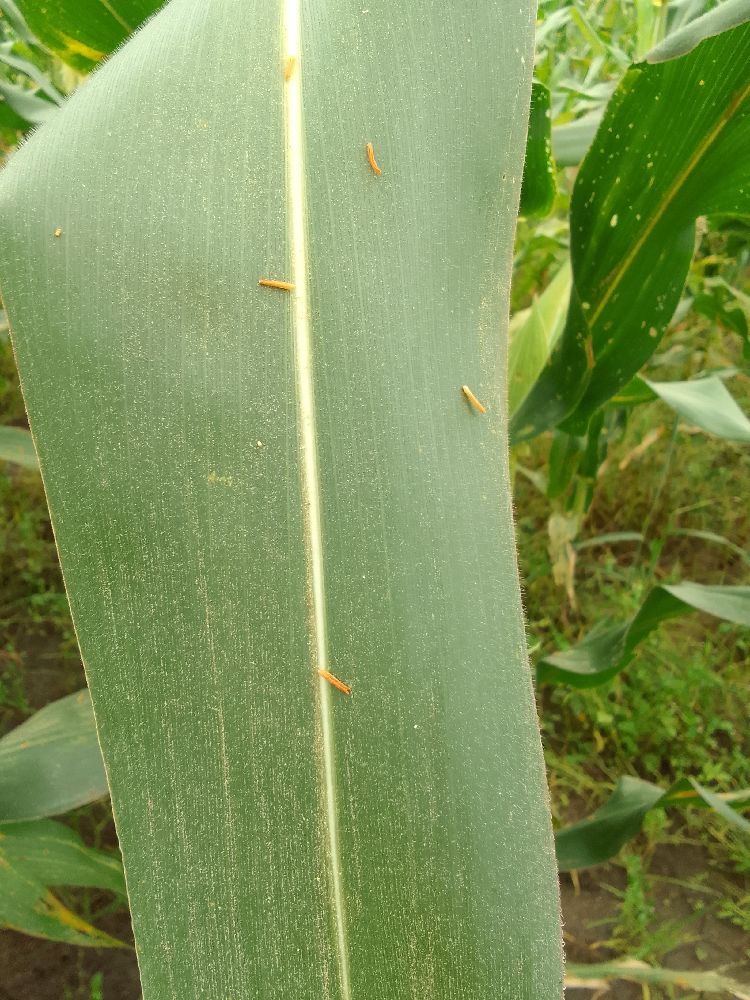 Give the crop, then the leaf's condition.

maize, healthy
